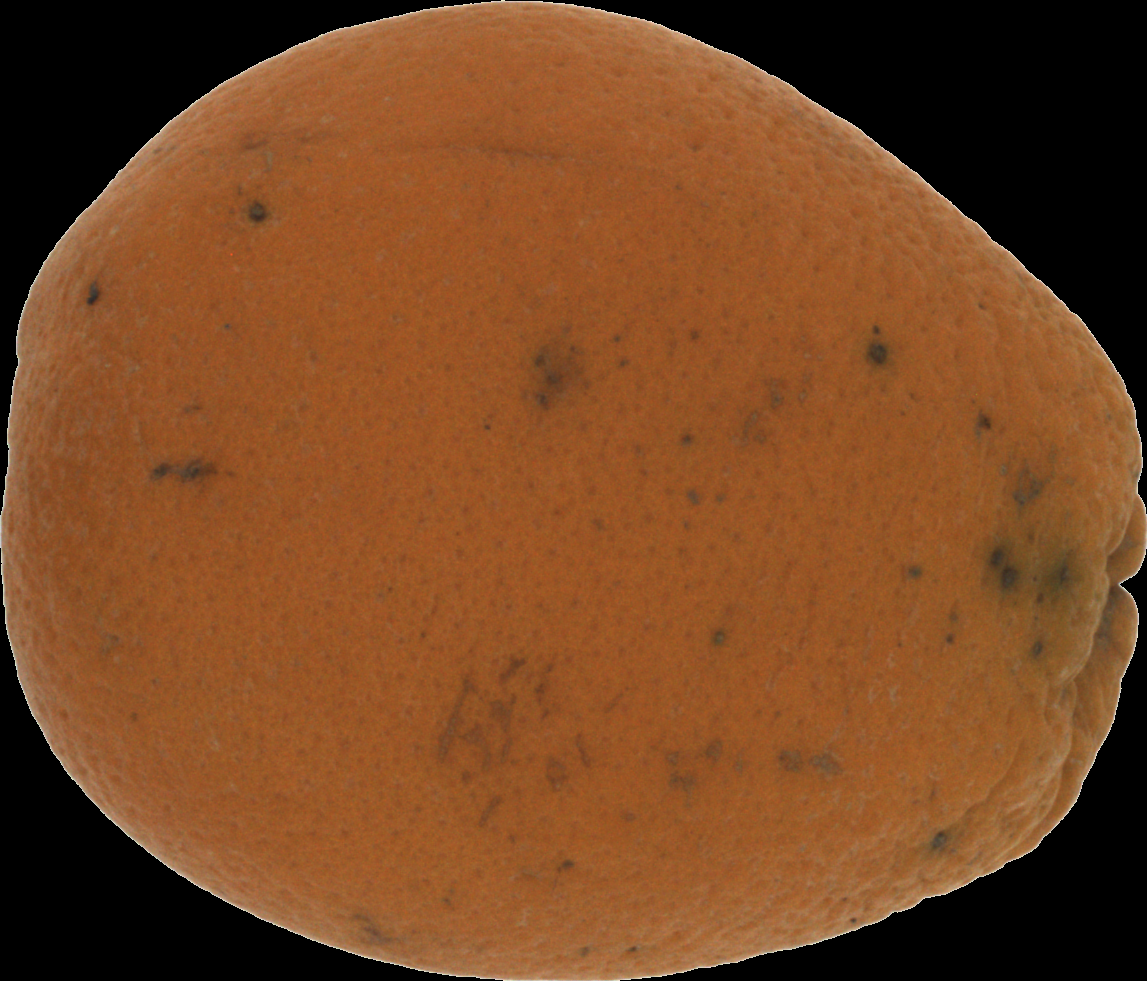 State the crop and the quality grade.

orange, bad
